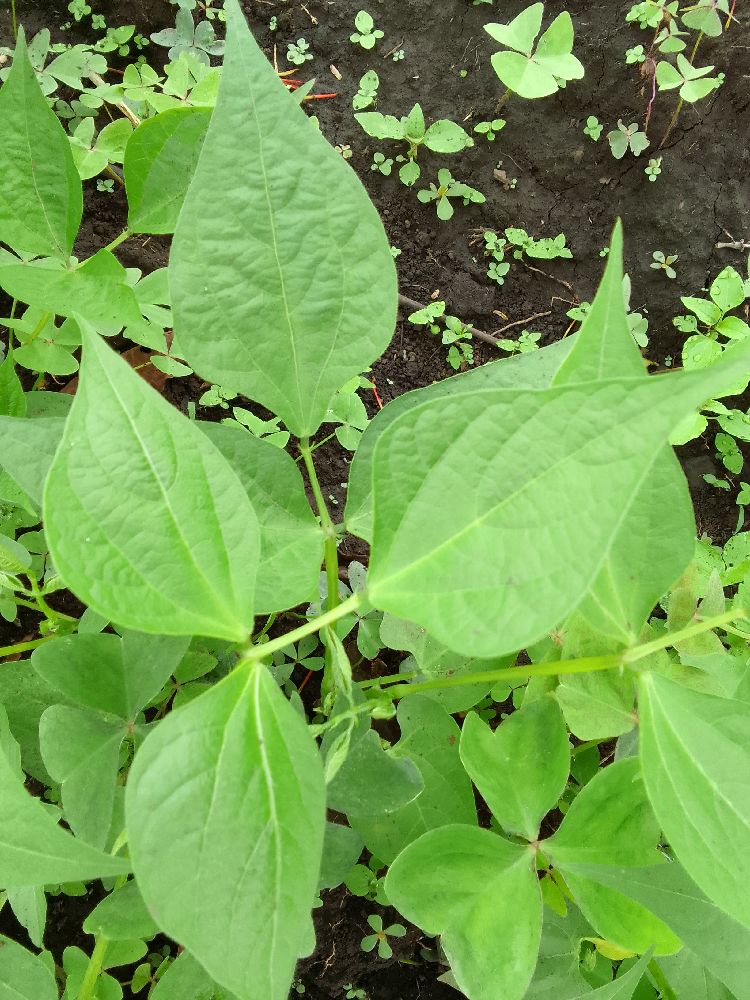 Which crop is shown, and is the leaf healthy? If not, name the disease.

common bean, healthy
